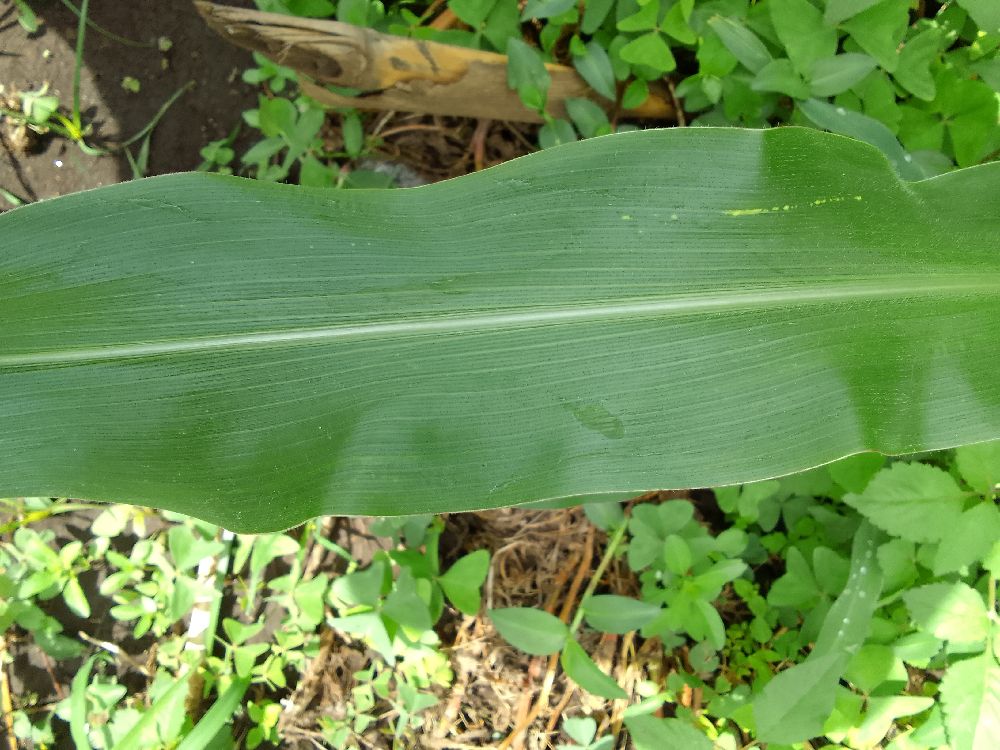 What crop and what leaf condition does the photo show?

maize, healthy
